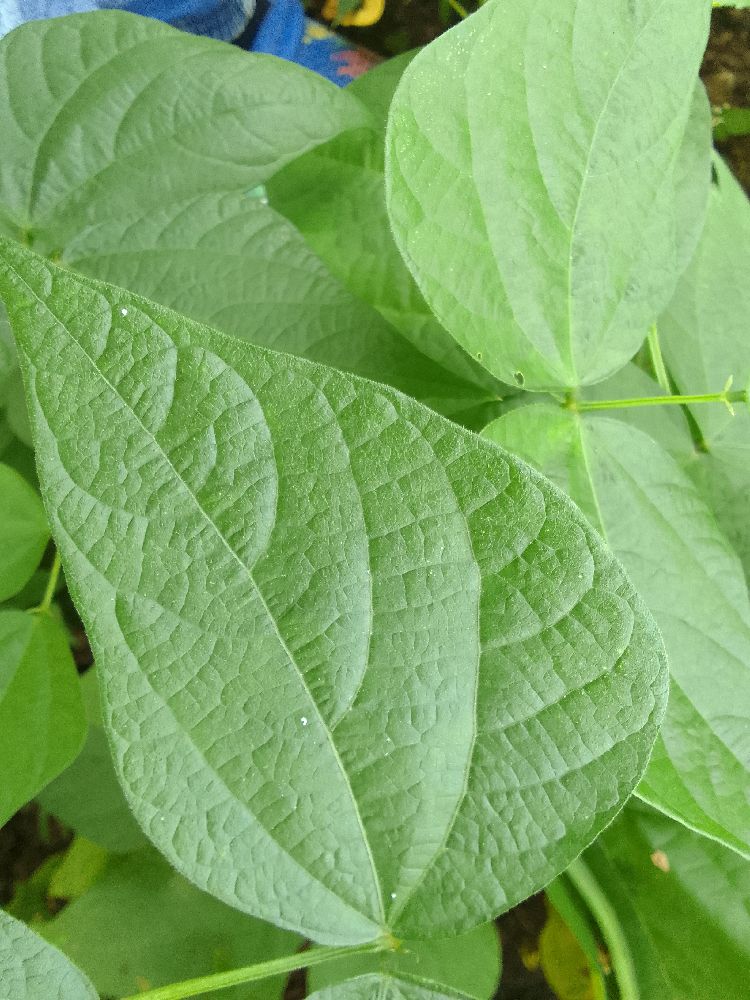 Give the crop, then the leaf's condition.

common bean, healthy
